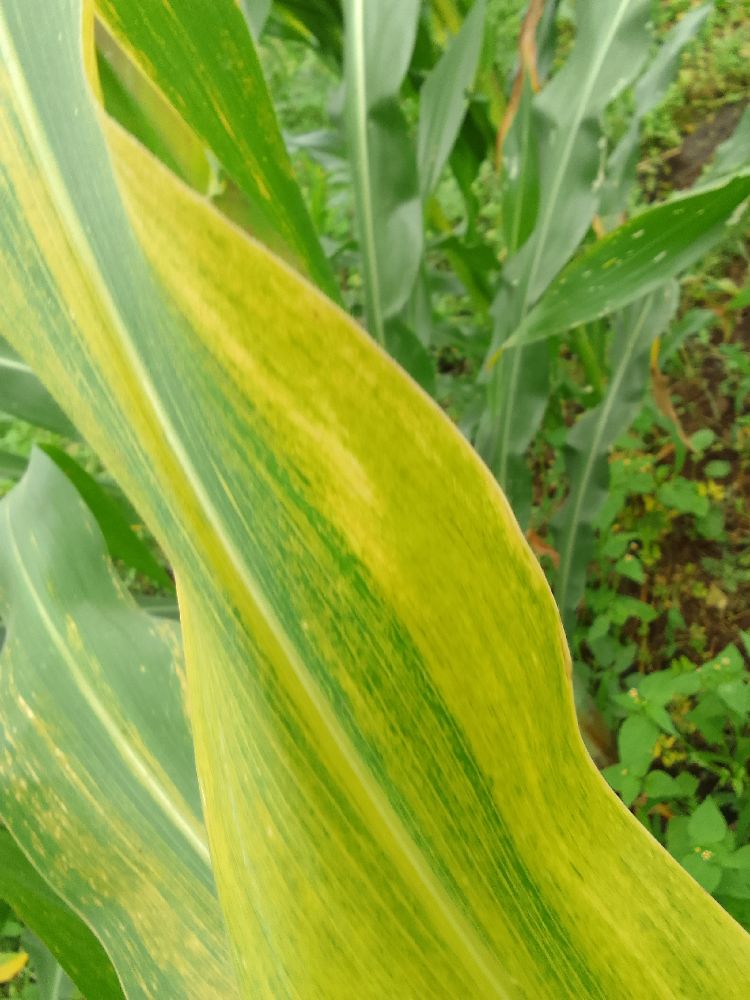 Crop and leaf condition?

maize, maize lethal necrosis
